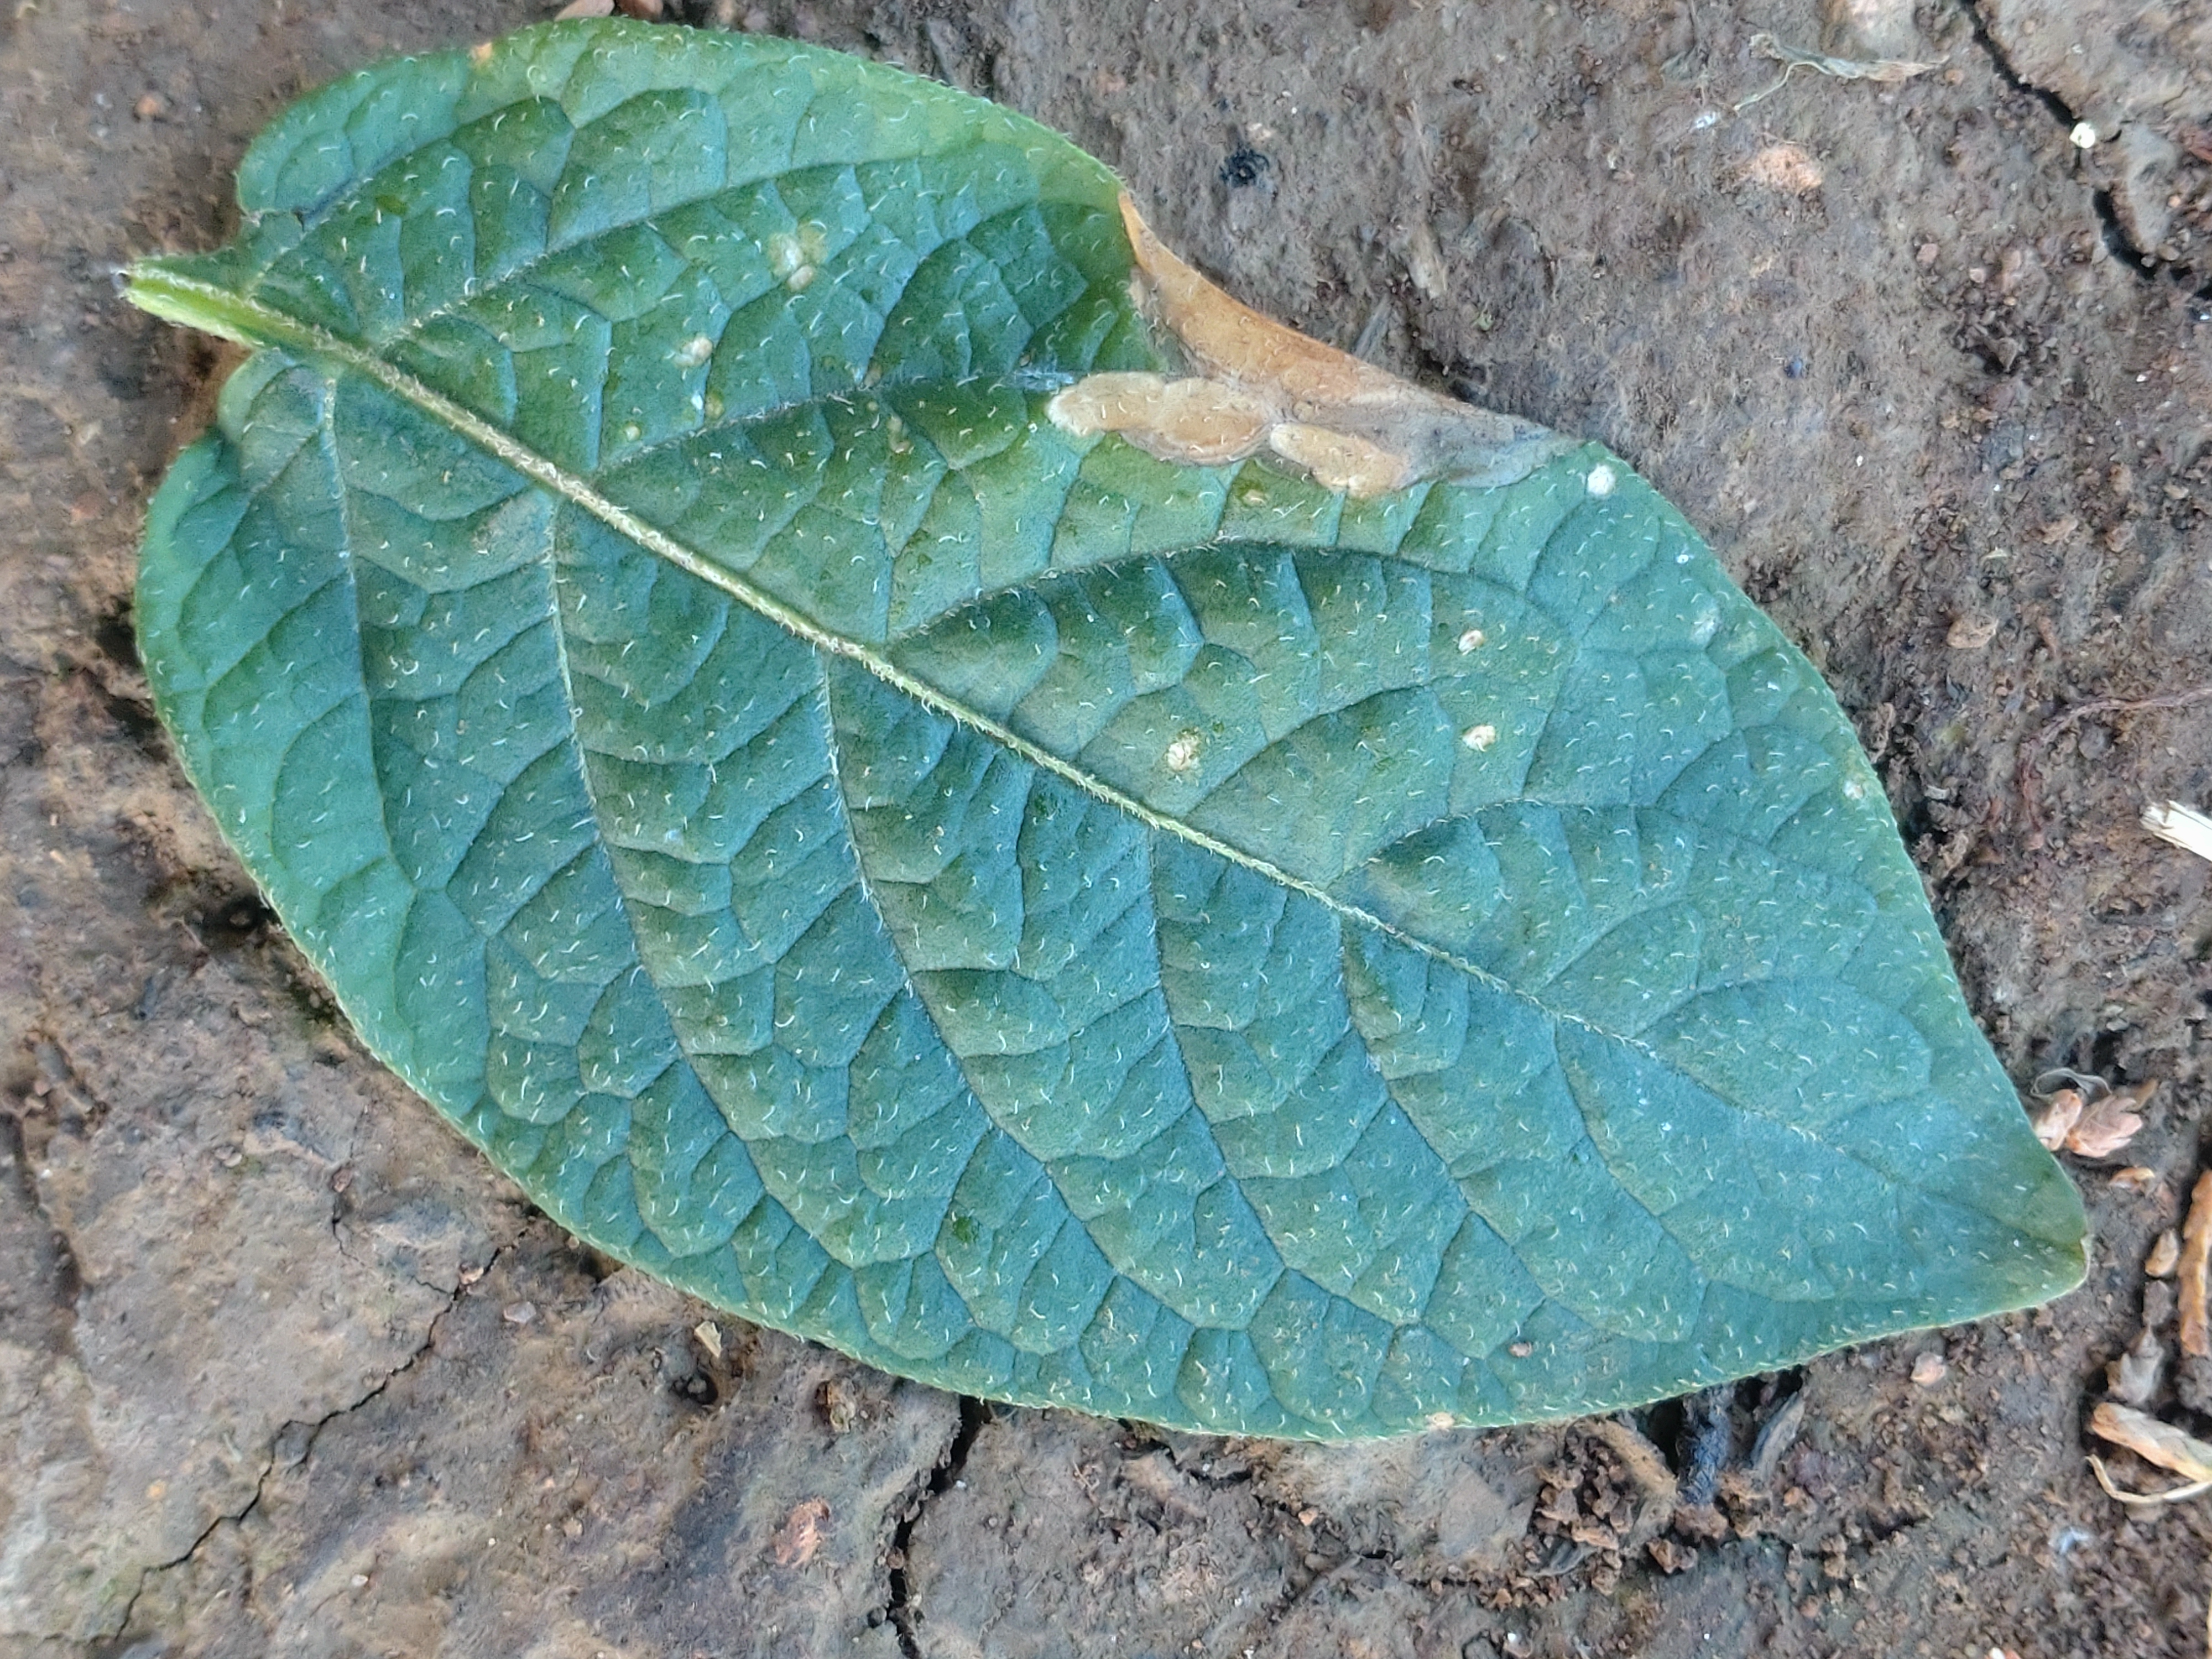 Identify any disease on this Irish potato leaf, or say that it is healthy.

early blight
